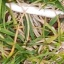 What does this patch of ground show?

grass
